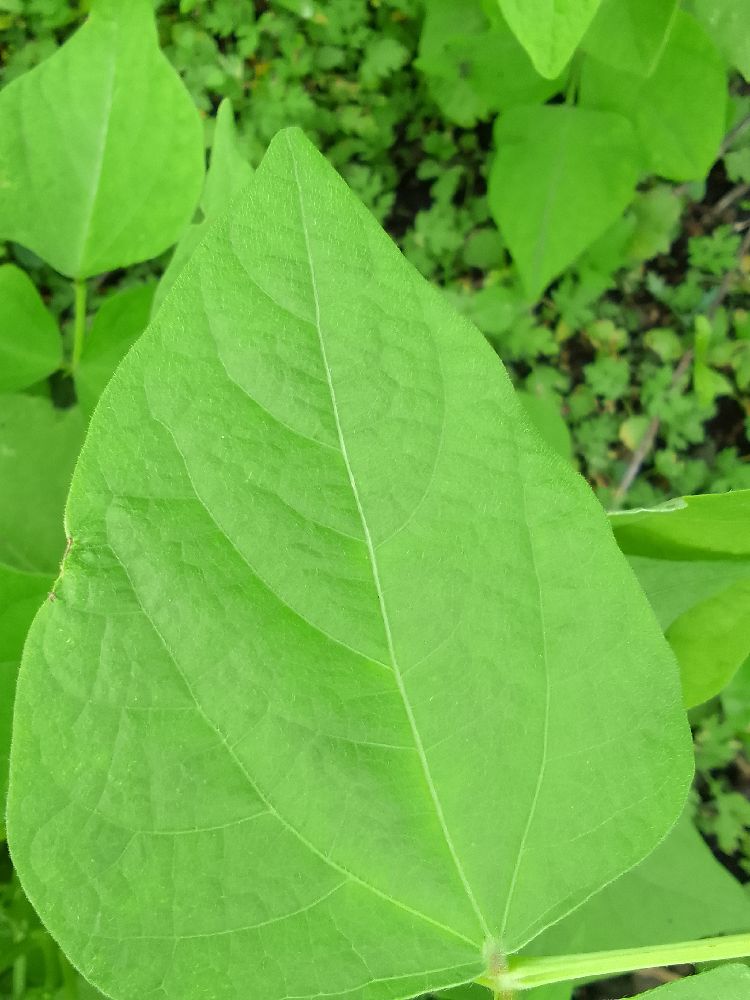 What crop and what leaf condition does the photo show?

common bean, healthy
